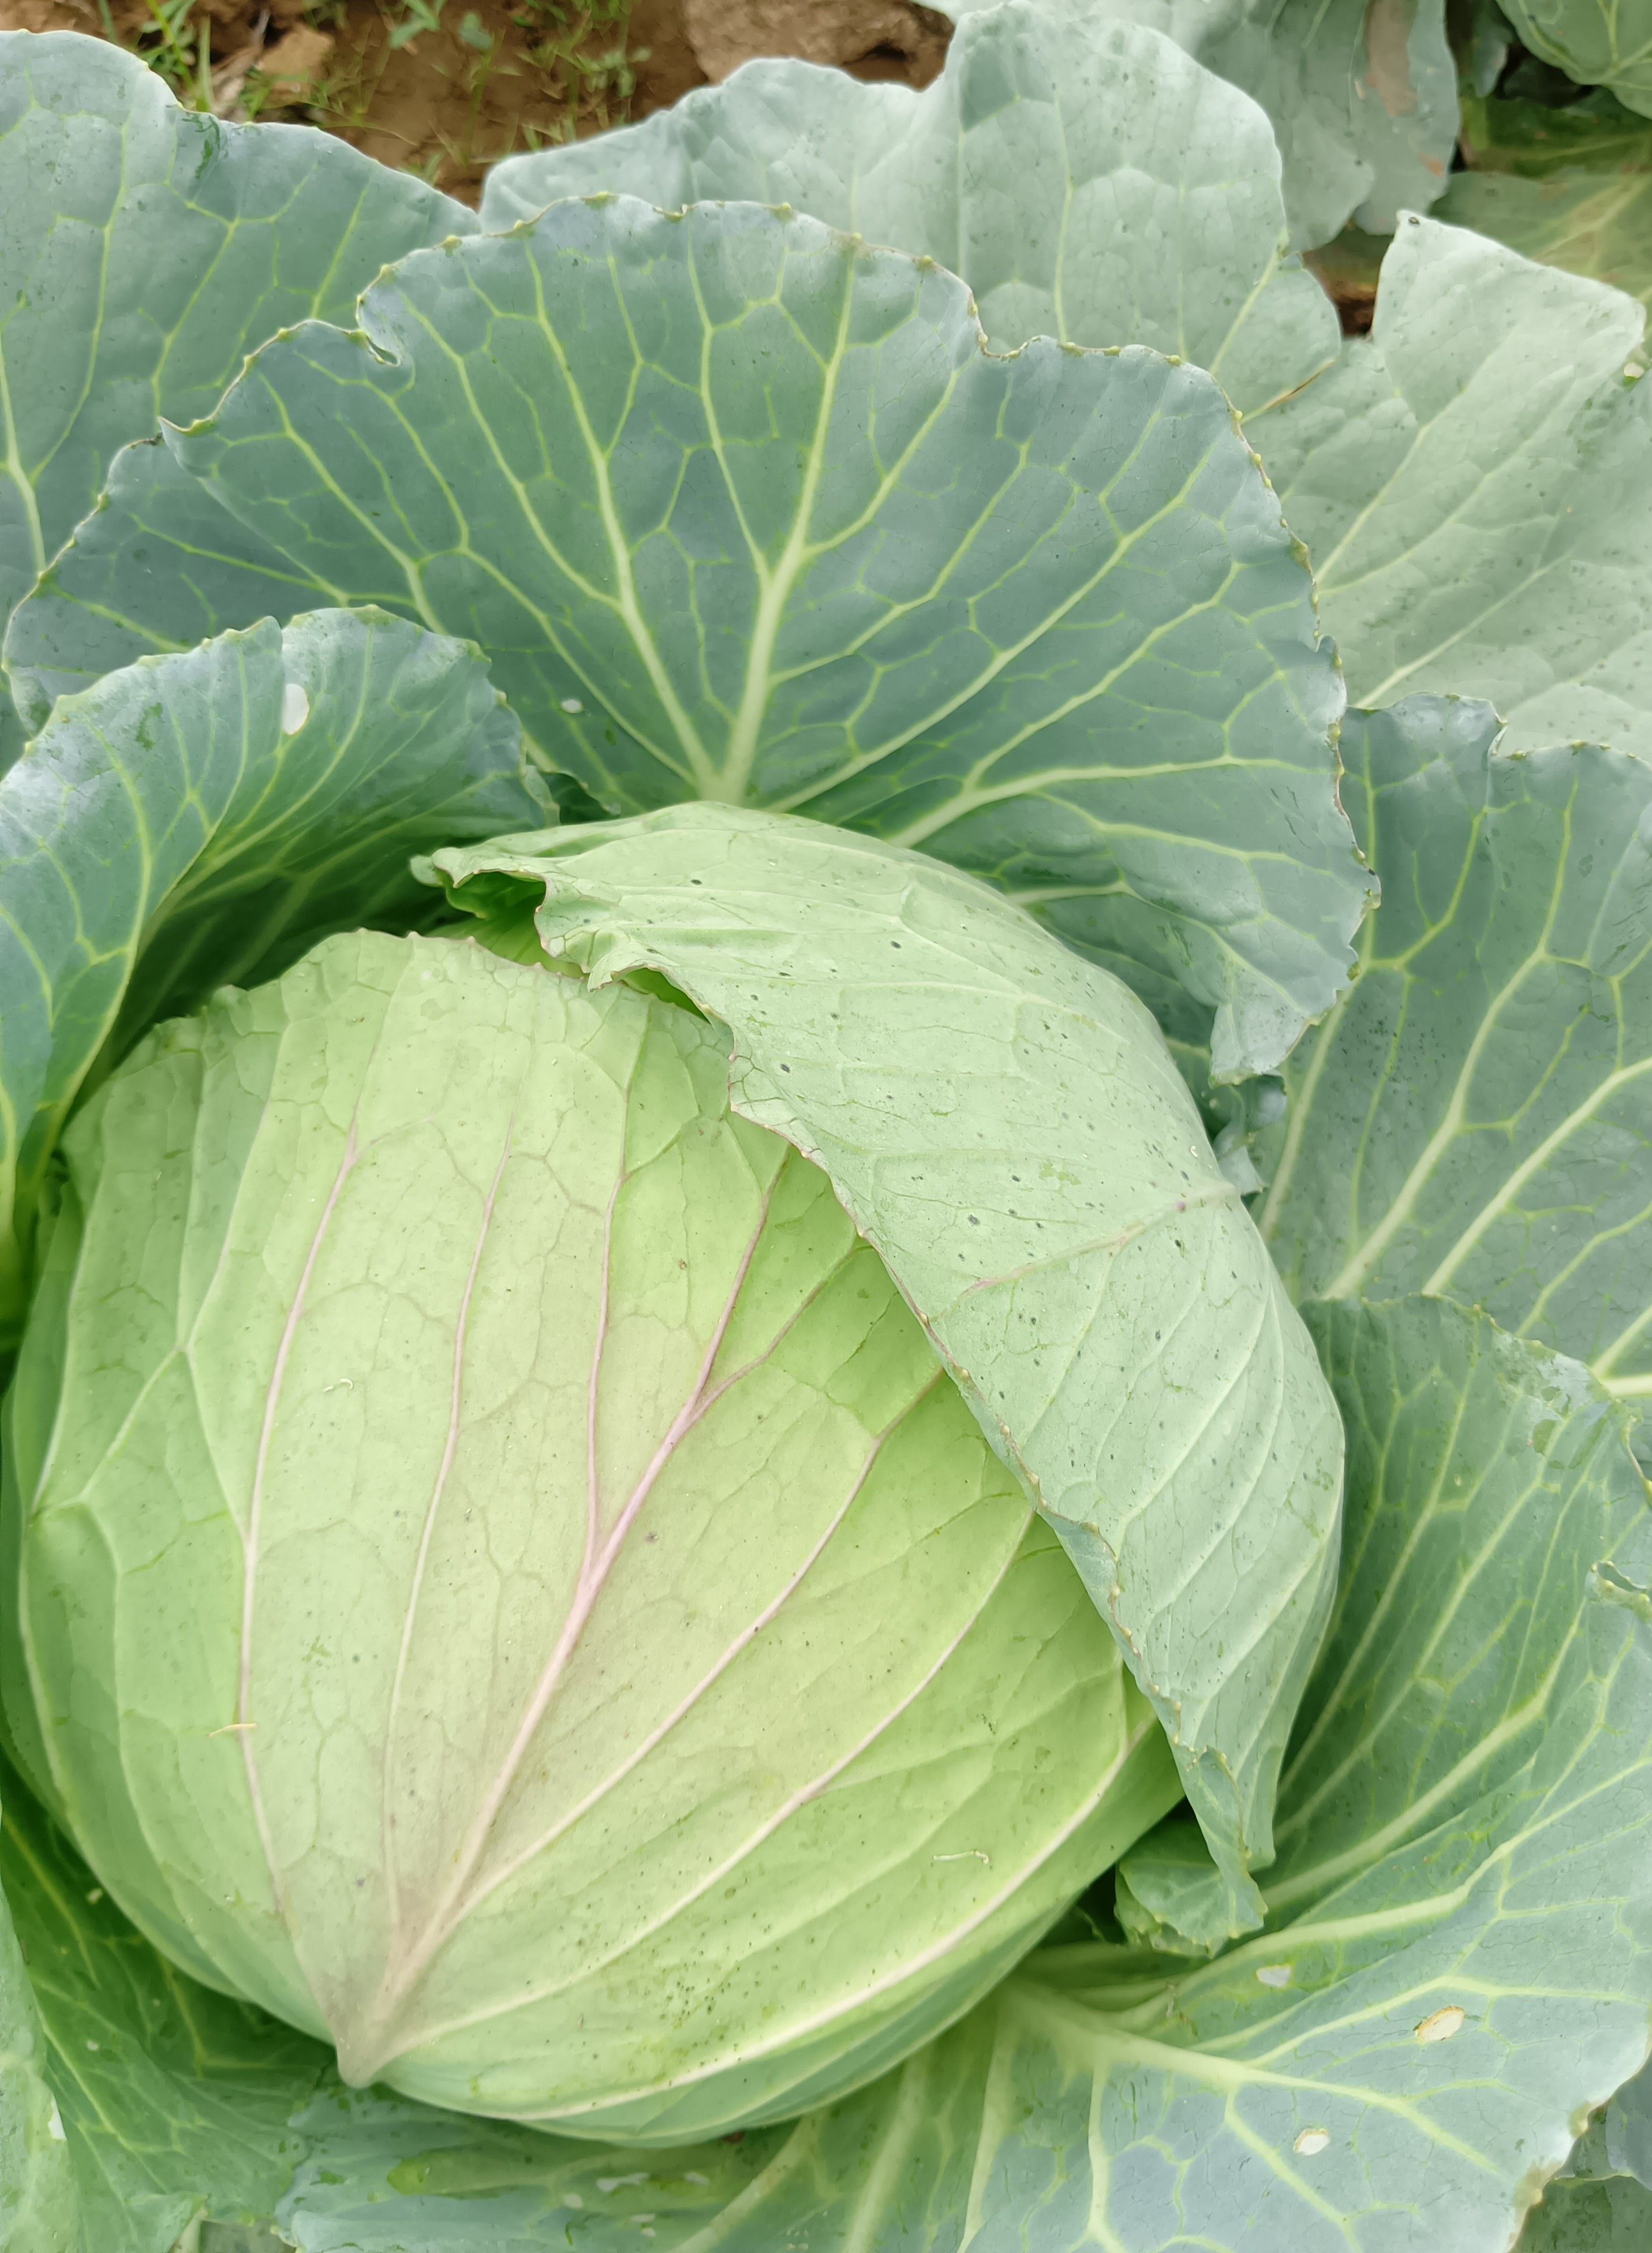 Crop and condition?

cabbage, healthy
